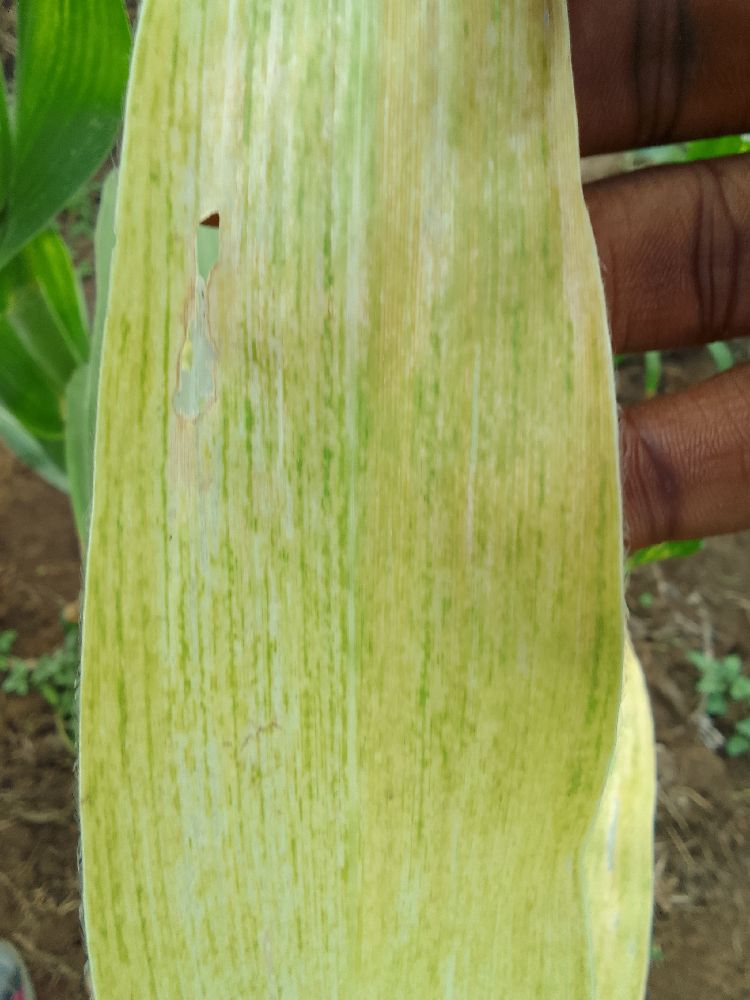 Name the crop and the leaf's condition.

maize, maize lethal necrosis
